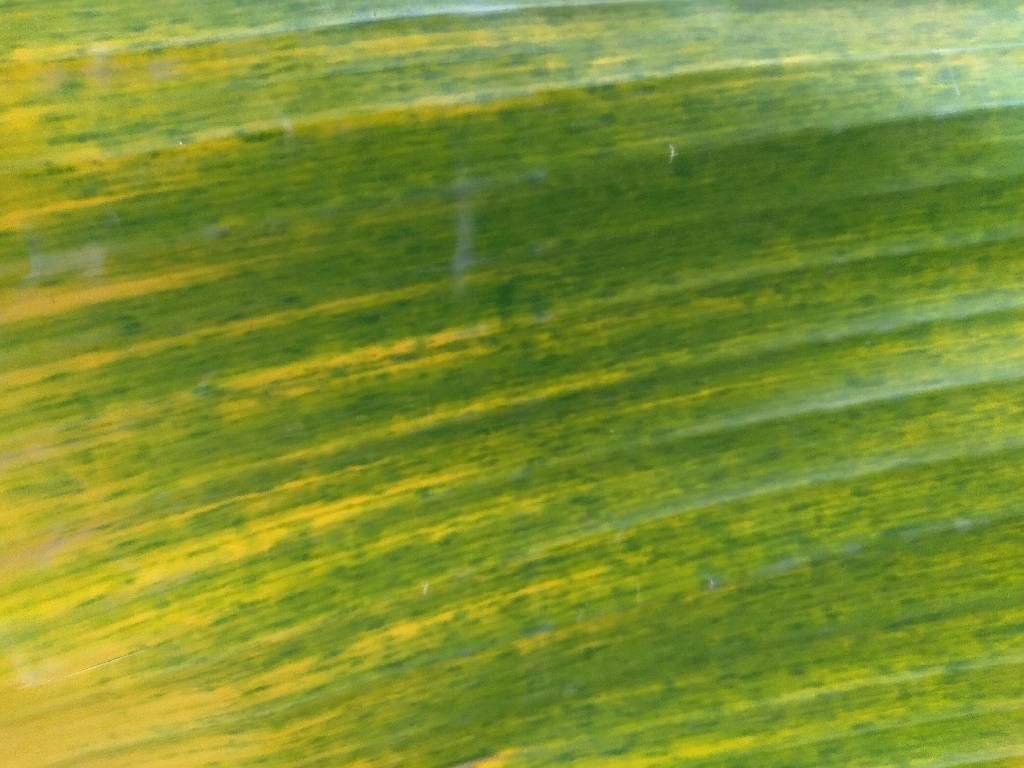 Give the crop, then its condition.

banana, fusarium wilt race 1
